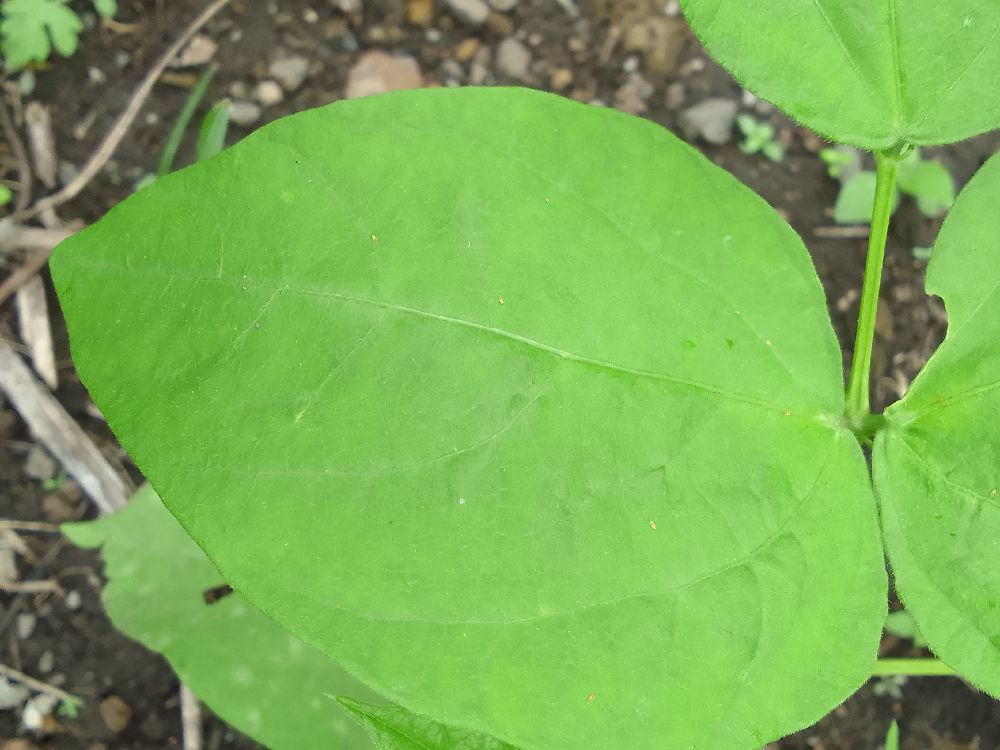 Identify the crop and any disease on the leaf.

common bean, healthy
